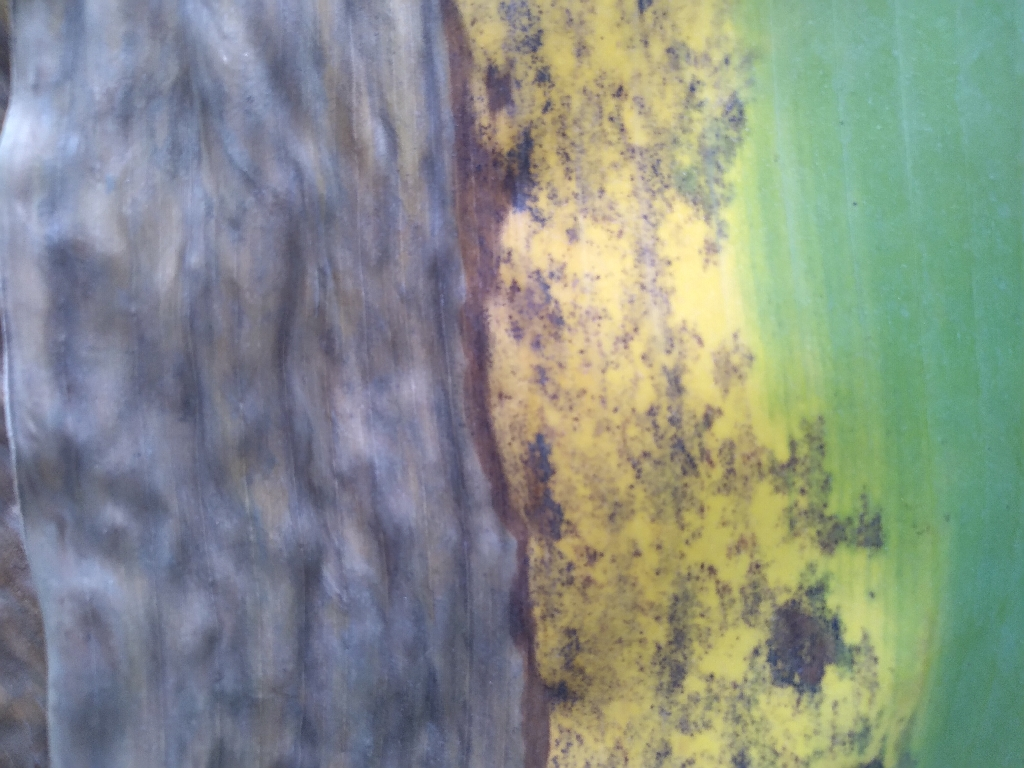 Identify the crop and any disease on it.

banana, black sigatoka
